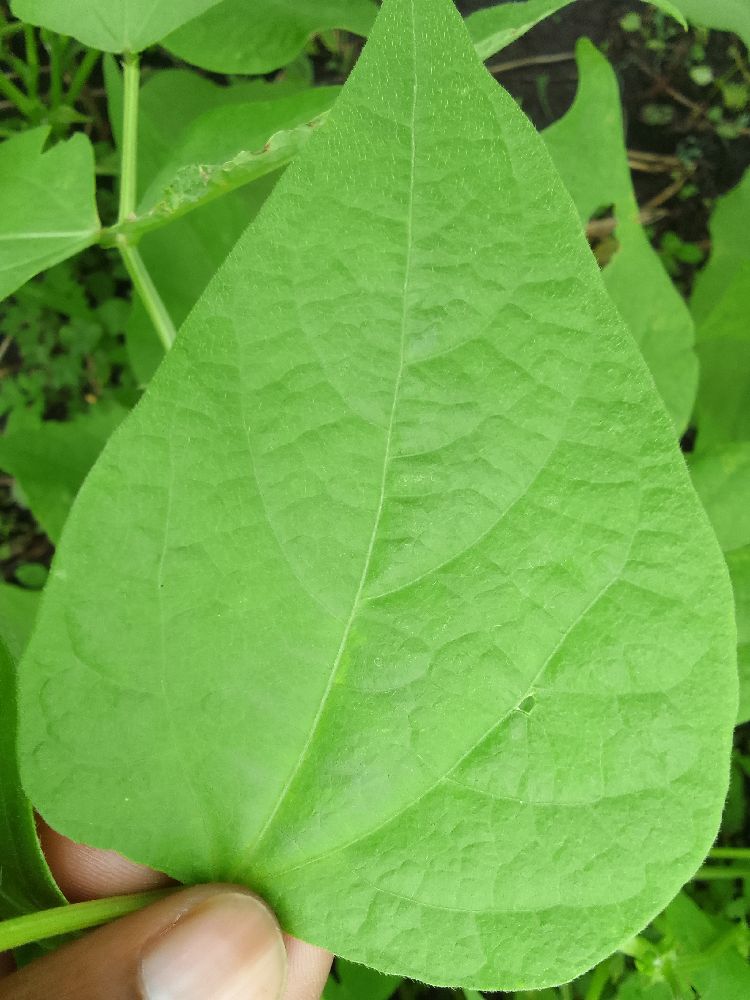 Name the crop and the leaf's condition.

common bean, healthy
